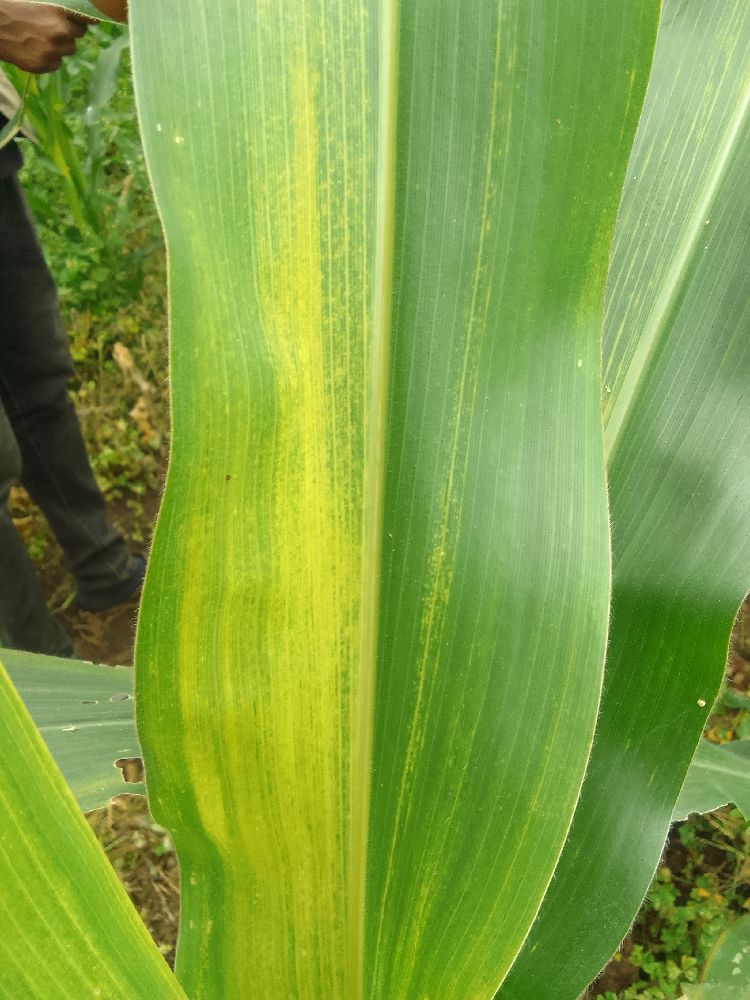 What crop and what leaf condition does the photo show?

maize, maize lethal necrosis
